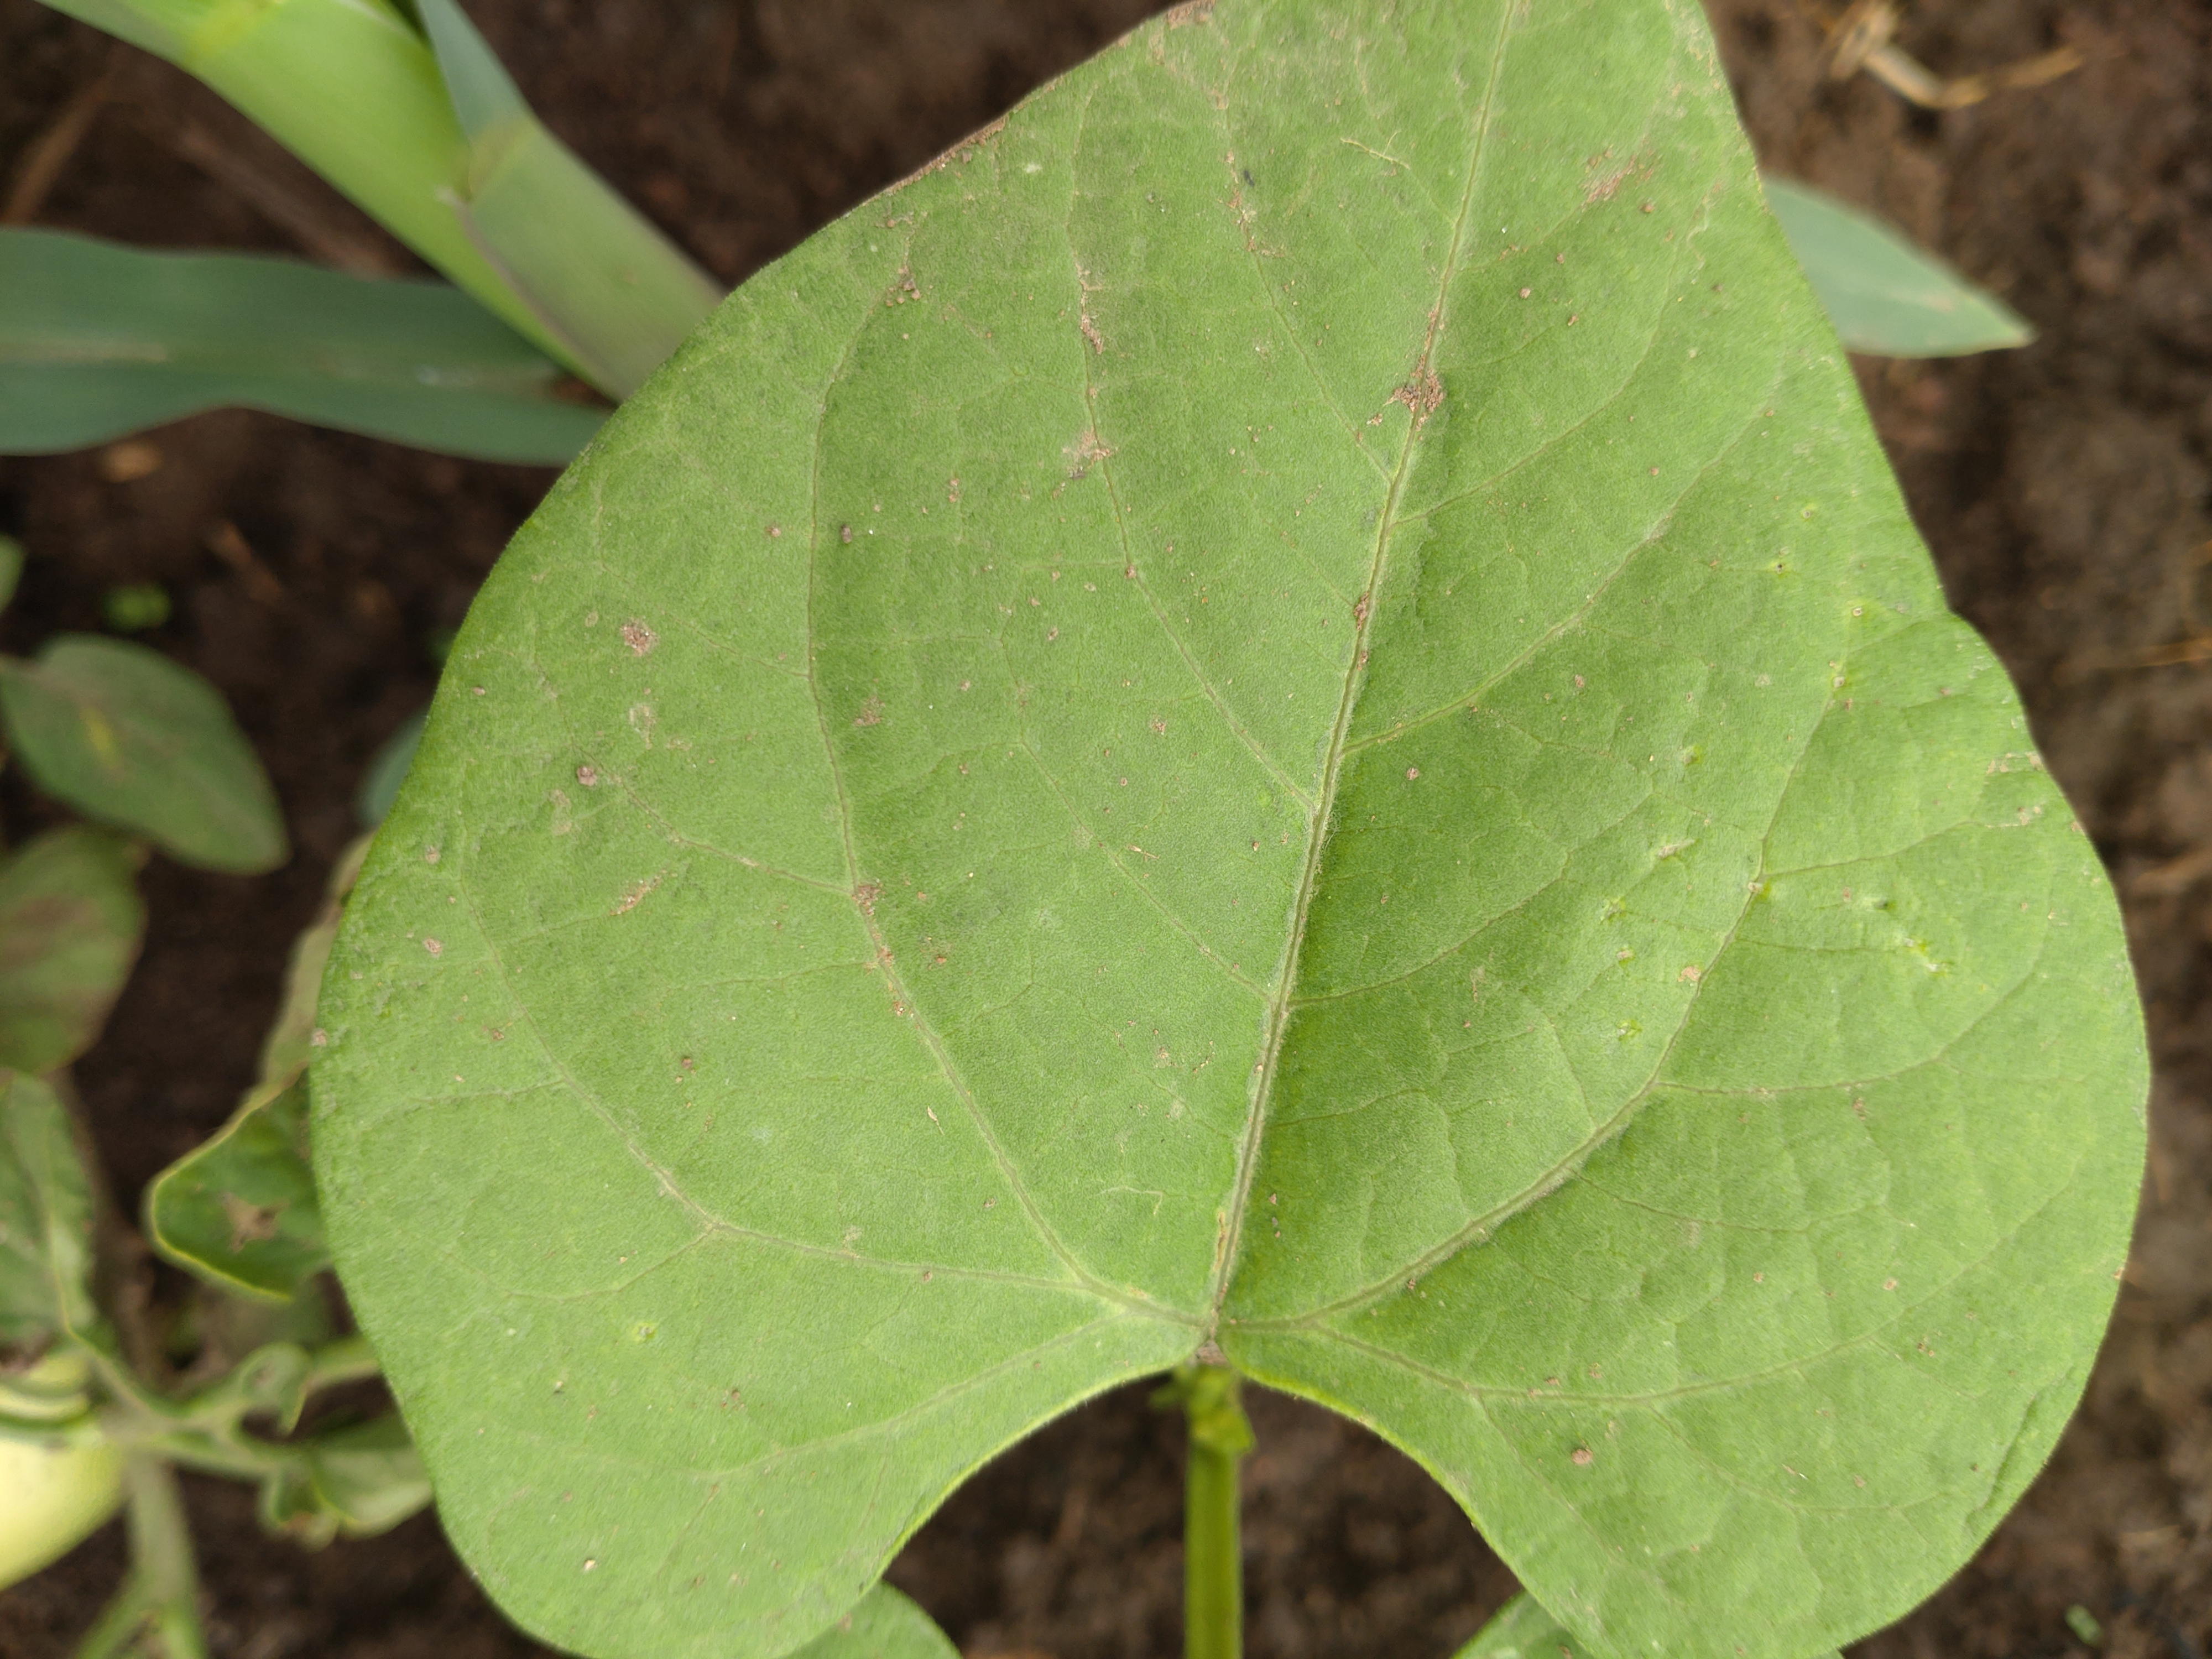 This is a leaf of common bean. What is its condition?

healthy
